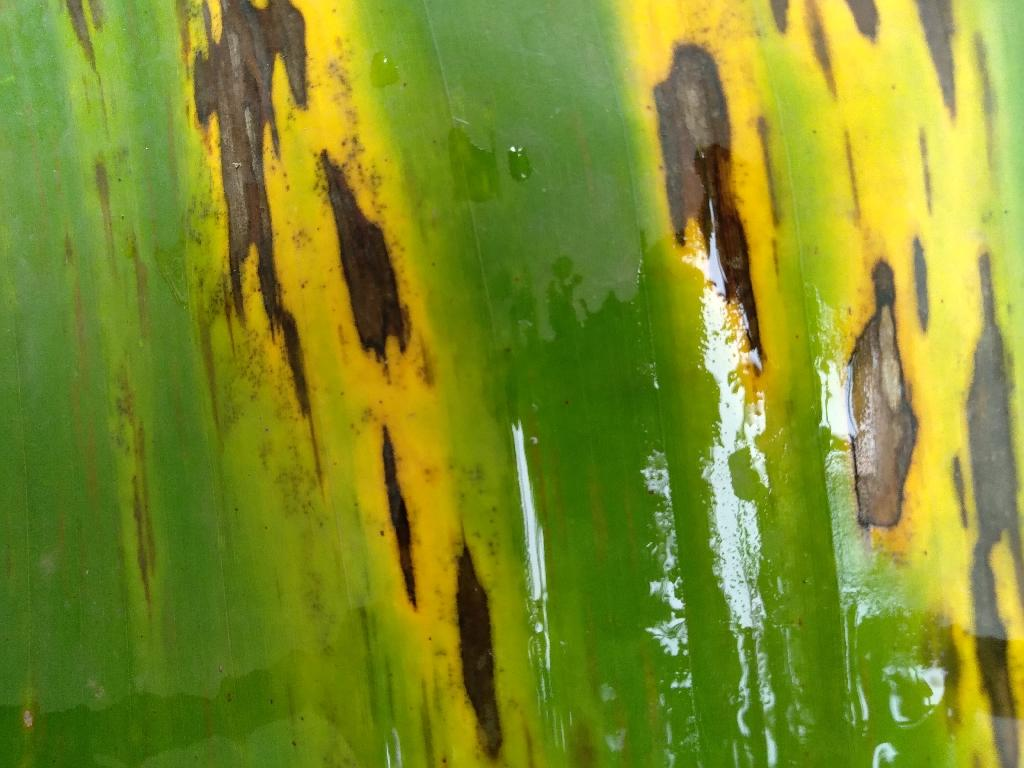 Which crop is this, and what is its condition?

banana, black sigatoka
